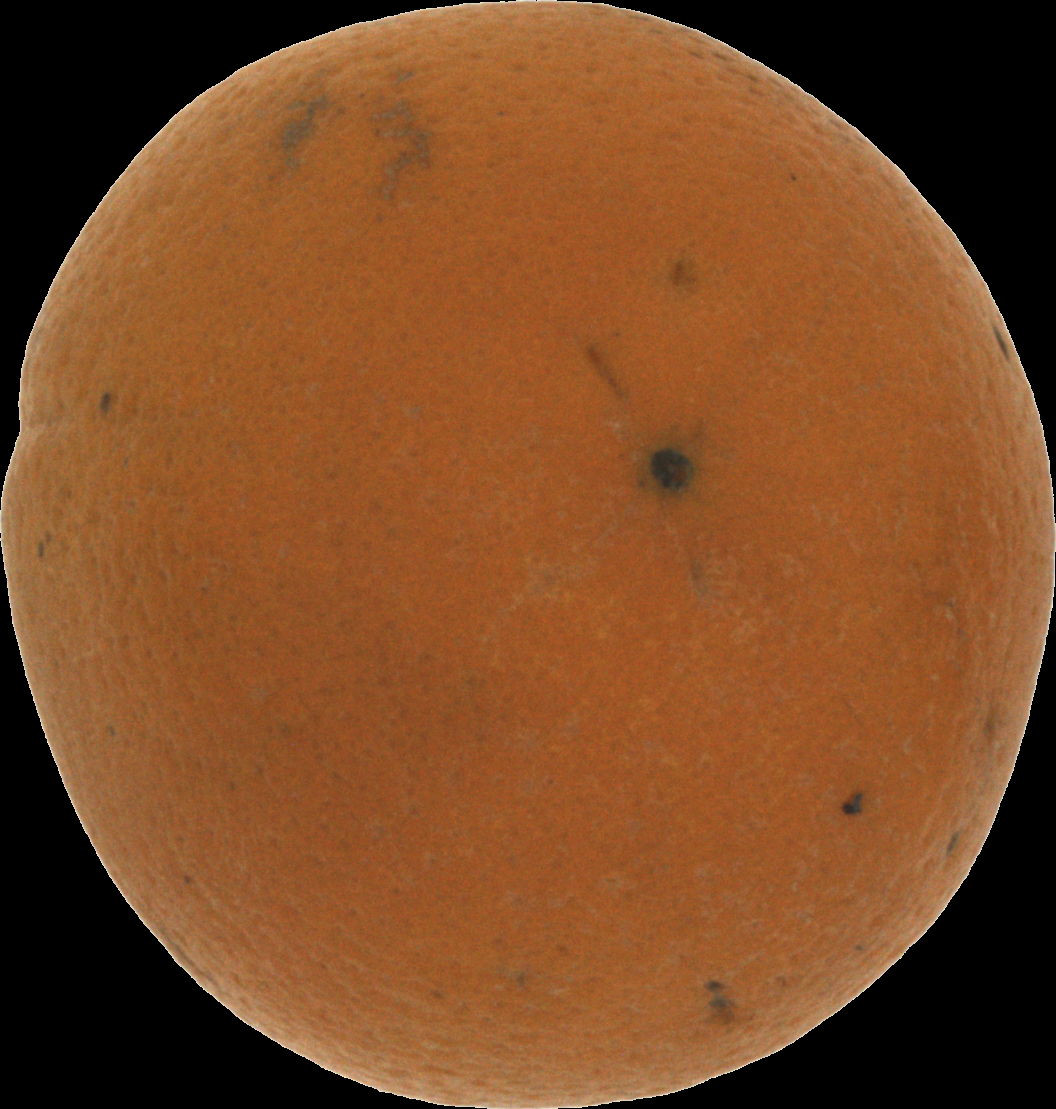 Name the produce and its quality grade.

orange, bad
